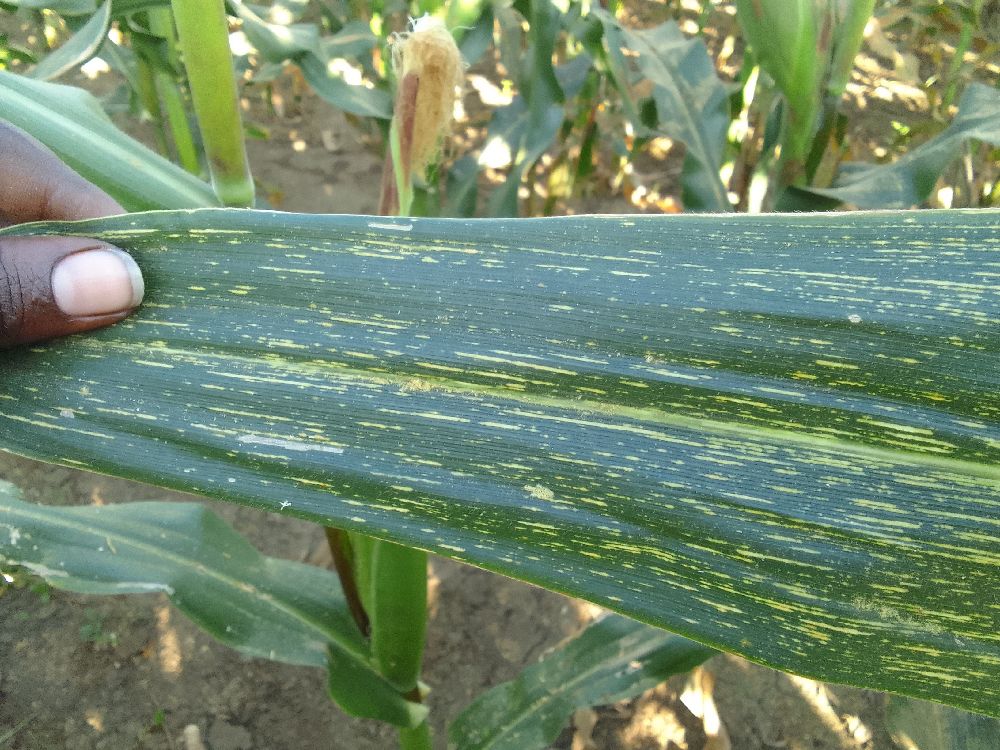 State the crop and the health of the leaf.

maize, maize streak virus
